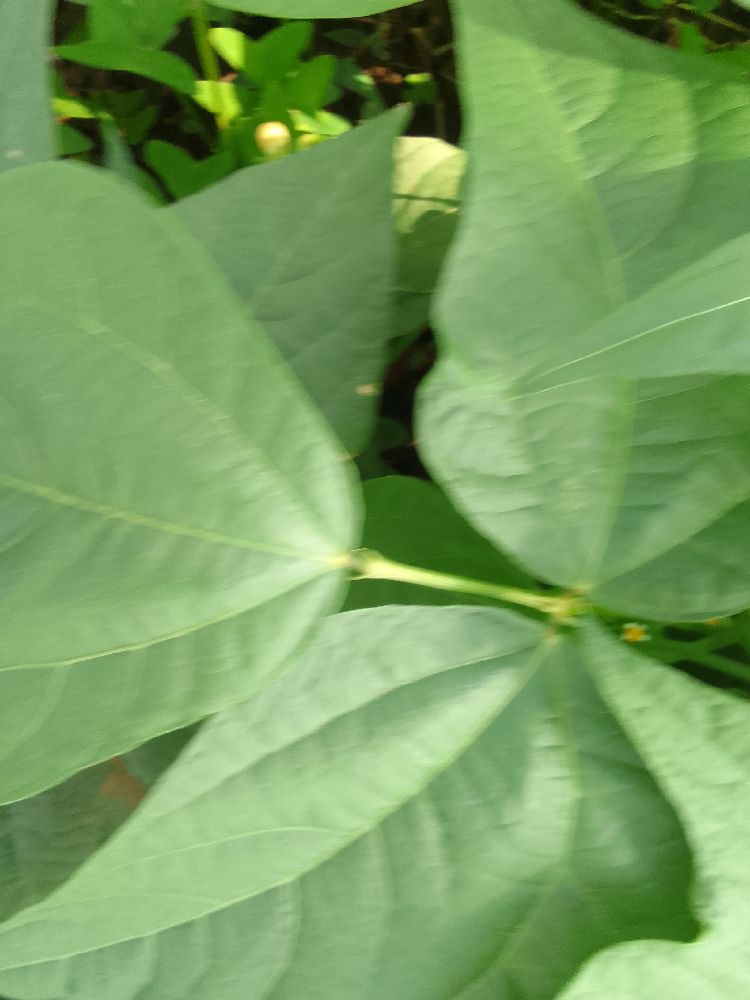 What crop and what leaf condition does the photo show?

common bean, healthy
